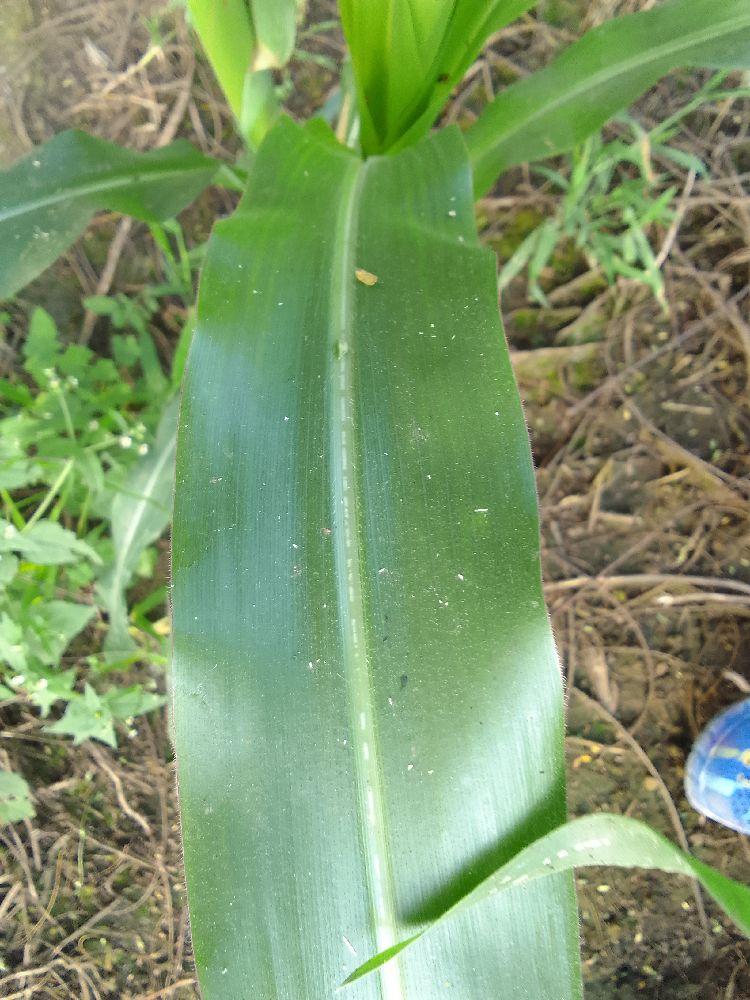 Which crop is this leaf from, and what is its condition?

maize, healthy
